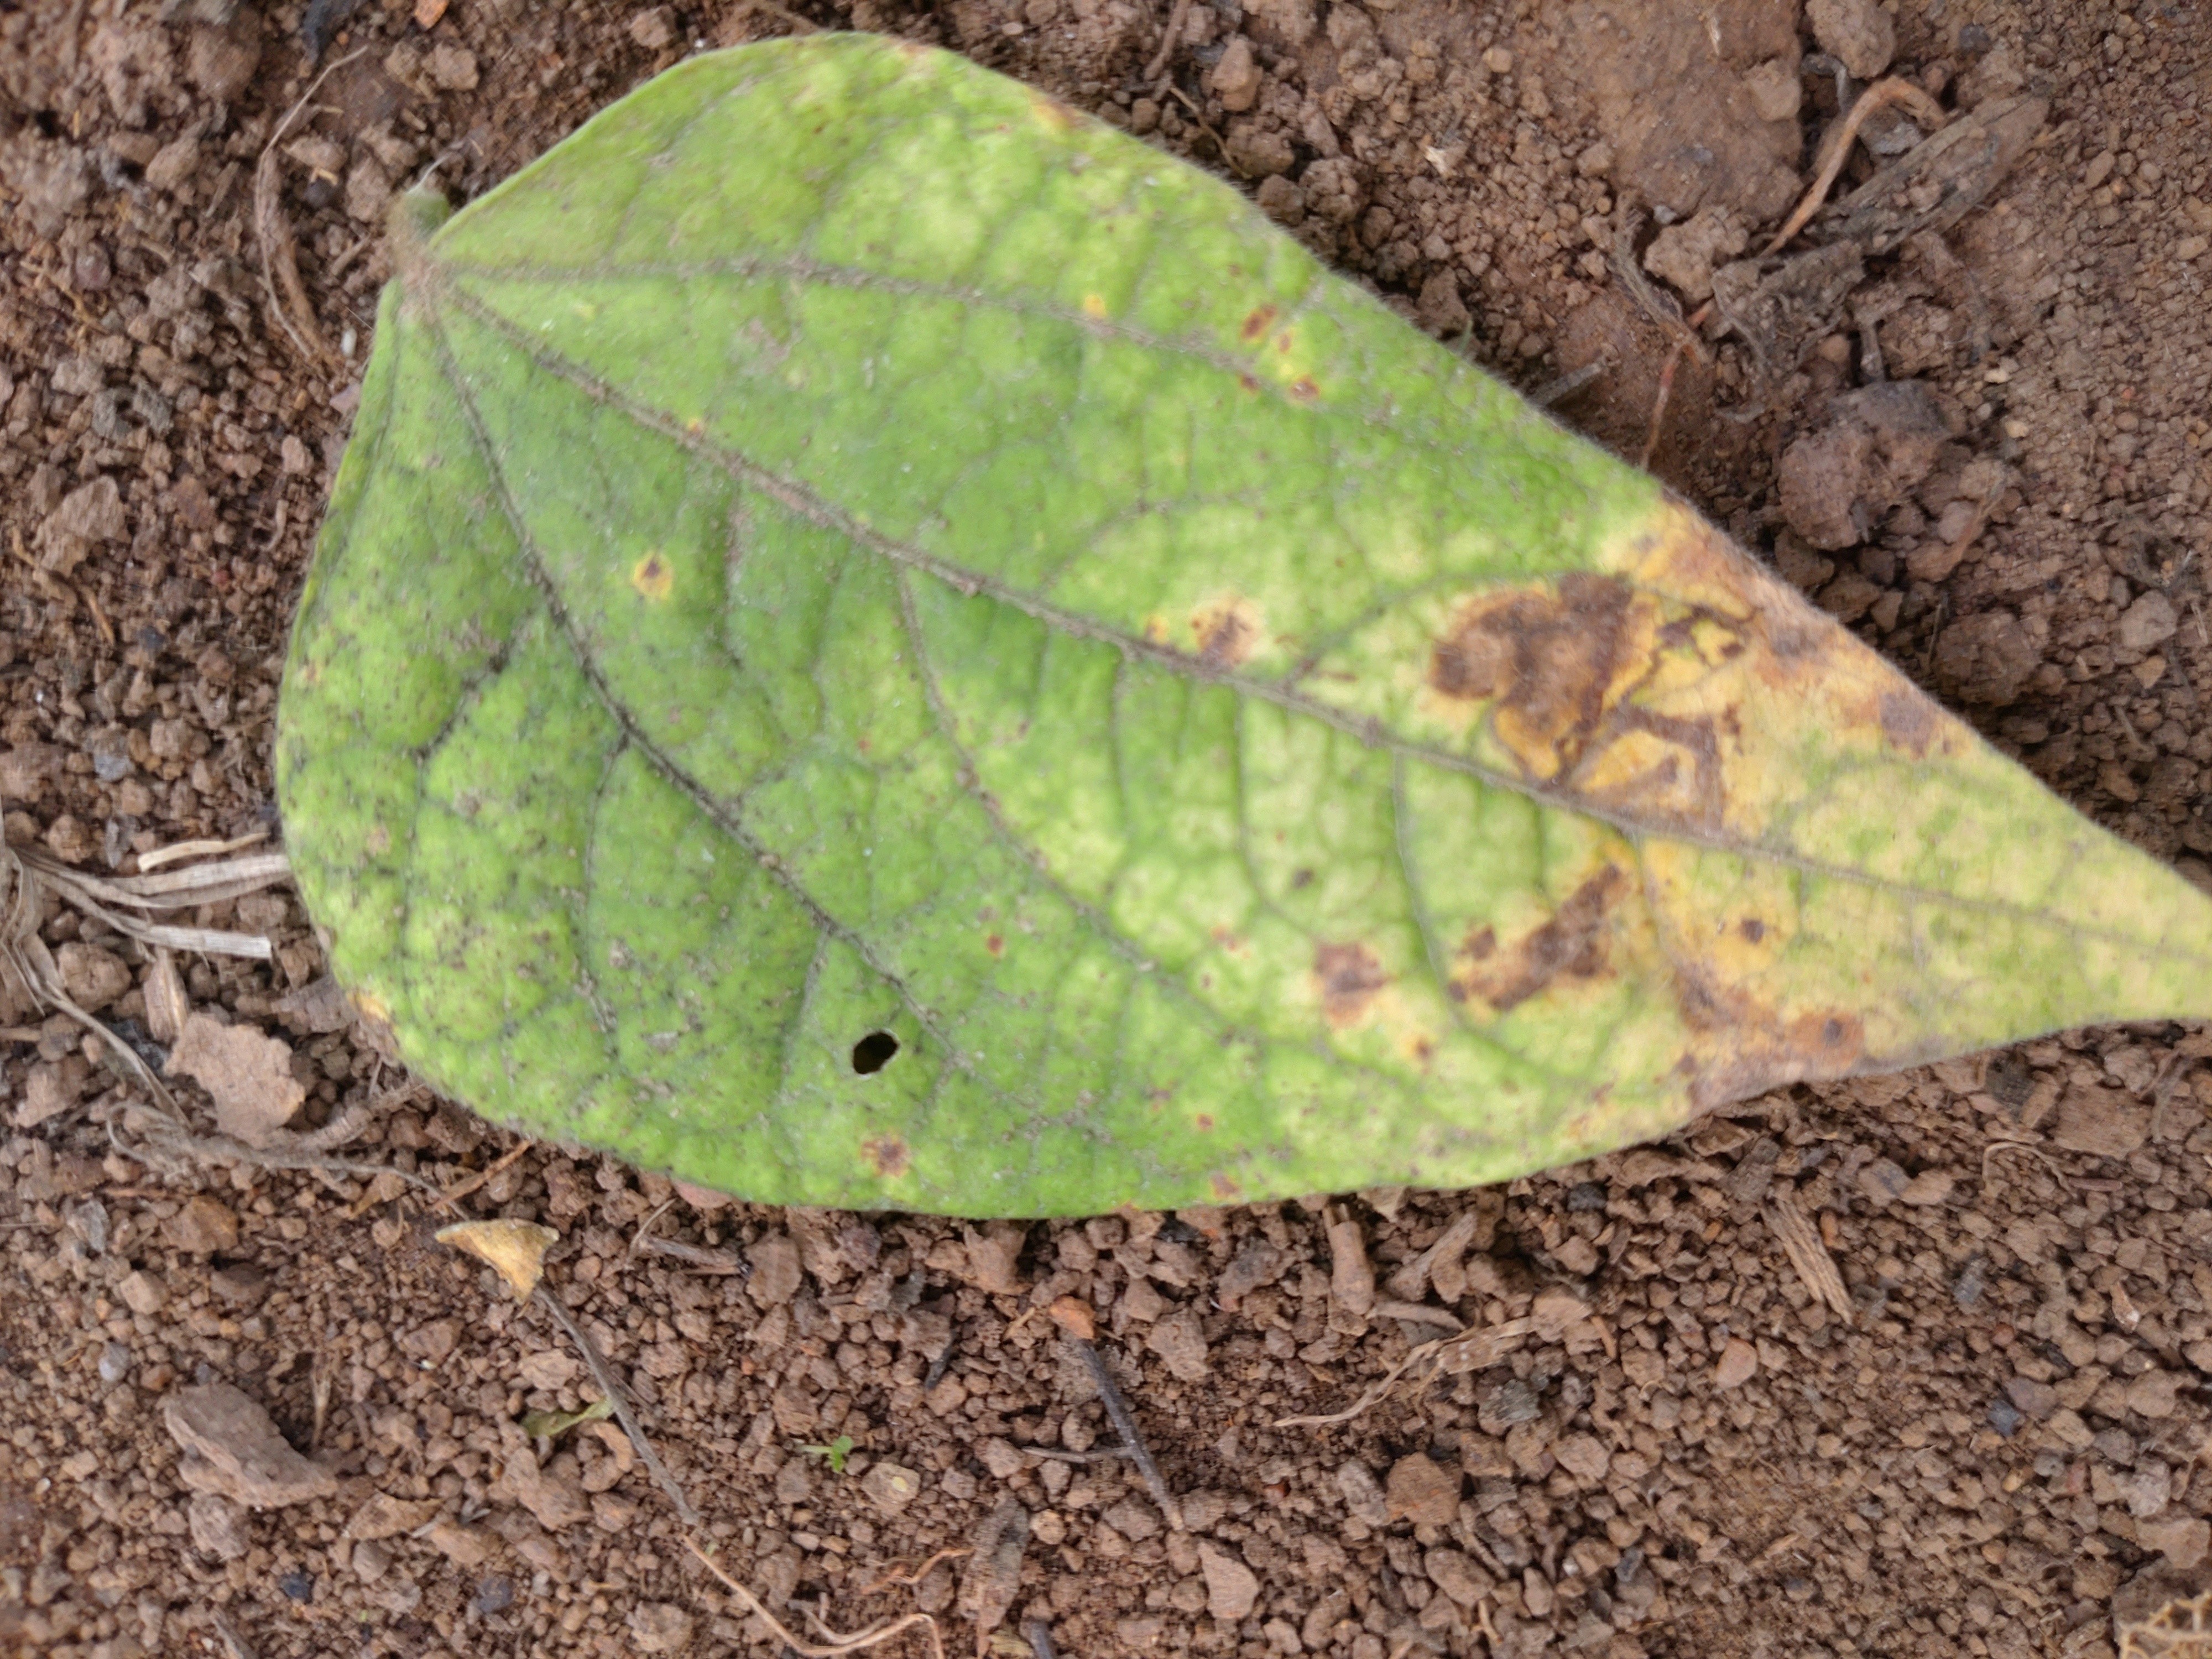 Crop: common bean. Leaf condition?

anthracnose
